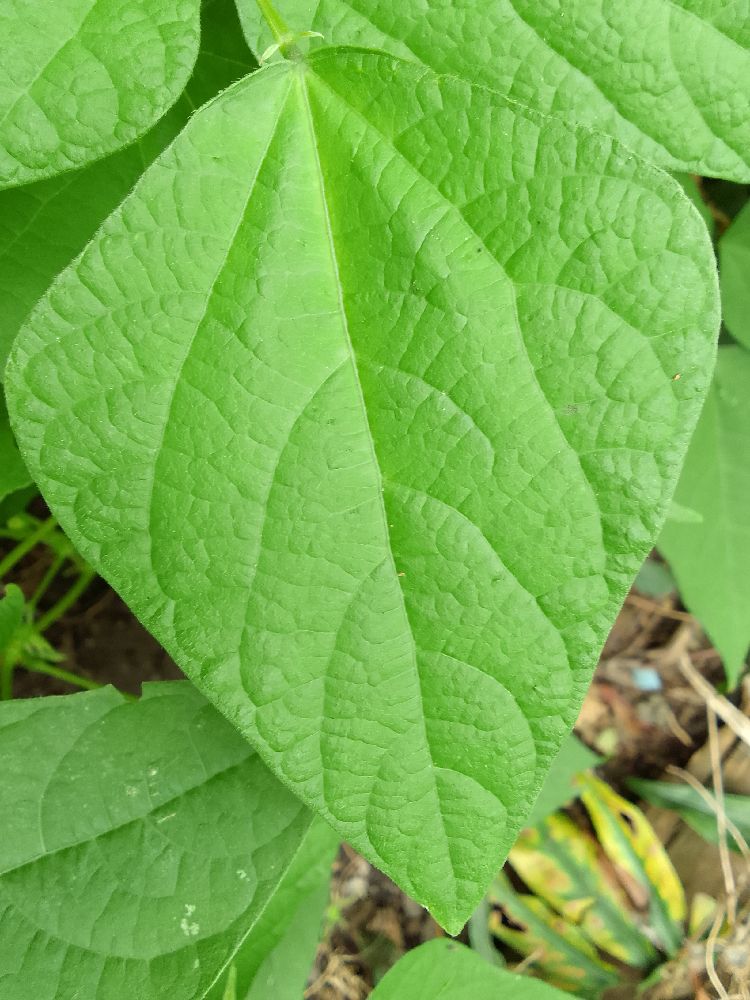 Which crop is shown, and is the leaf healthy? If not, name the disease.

common bean, healthy
